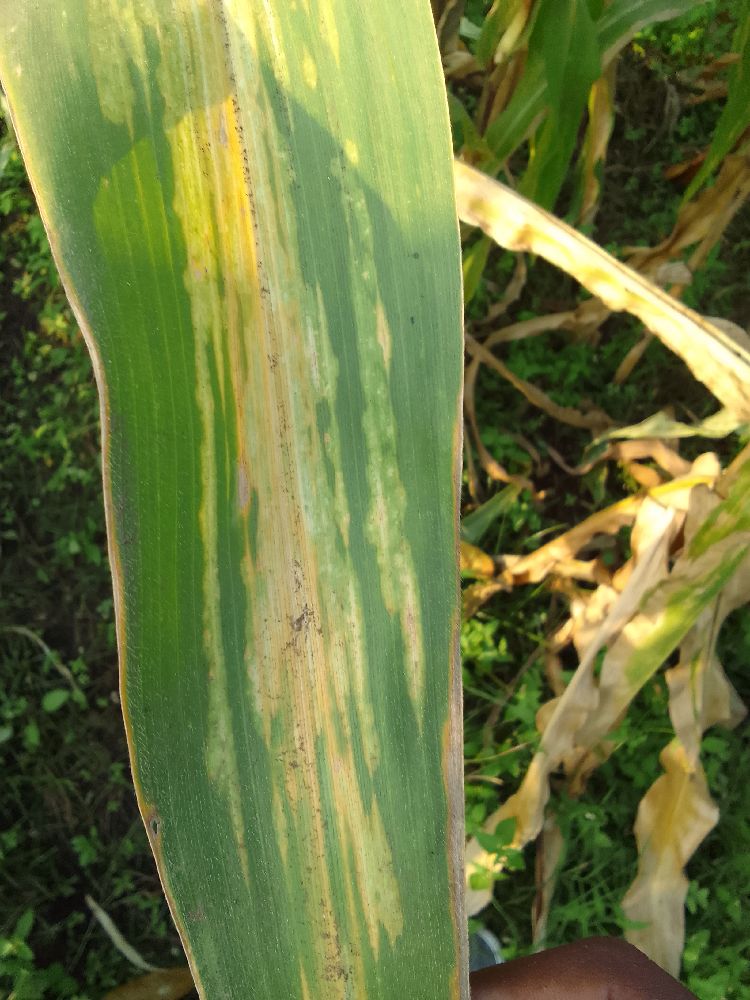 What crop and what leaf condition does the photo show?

maize, maize lethal necrosis
